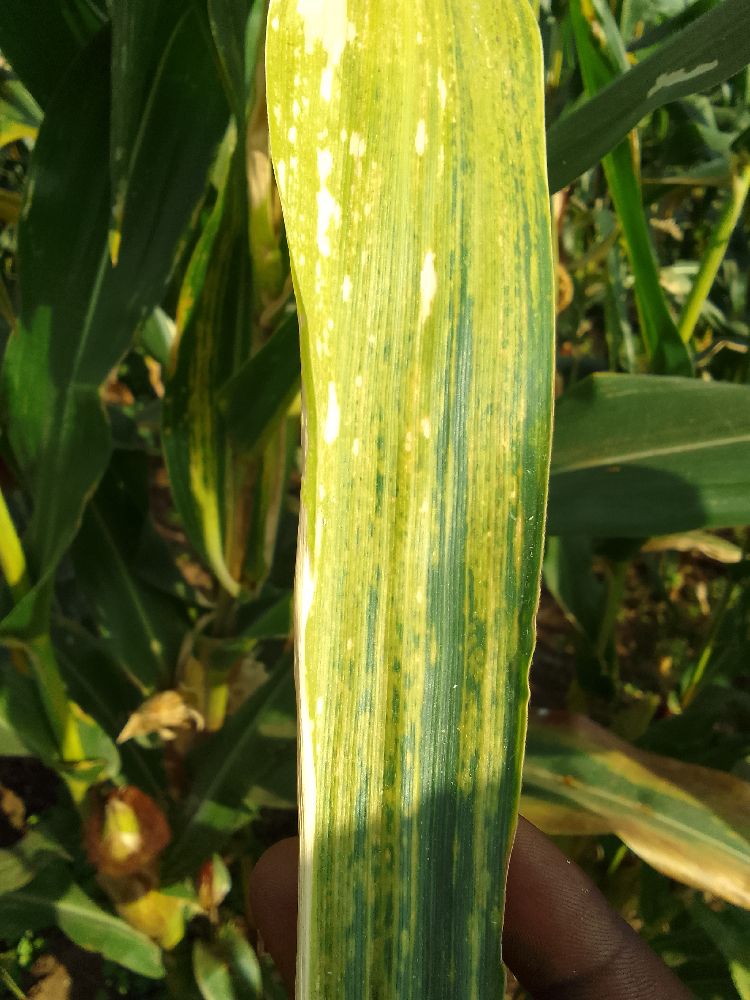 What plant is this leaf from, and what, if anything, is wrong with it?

maize, maize lethal necrosis
